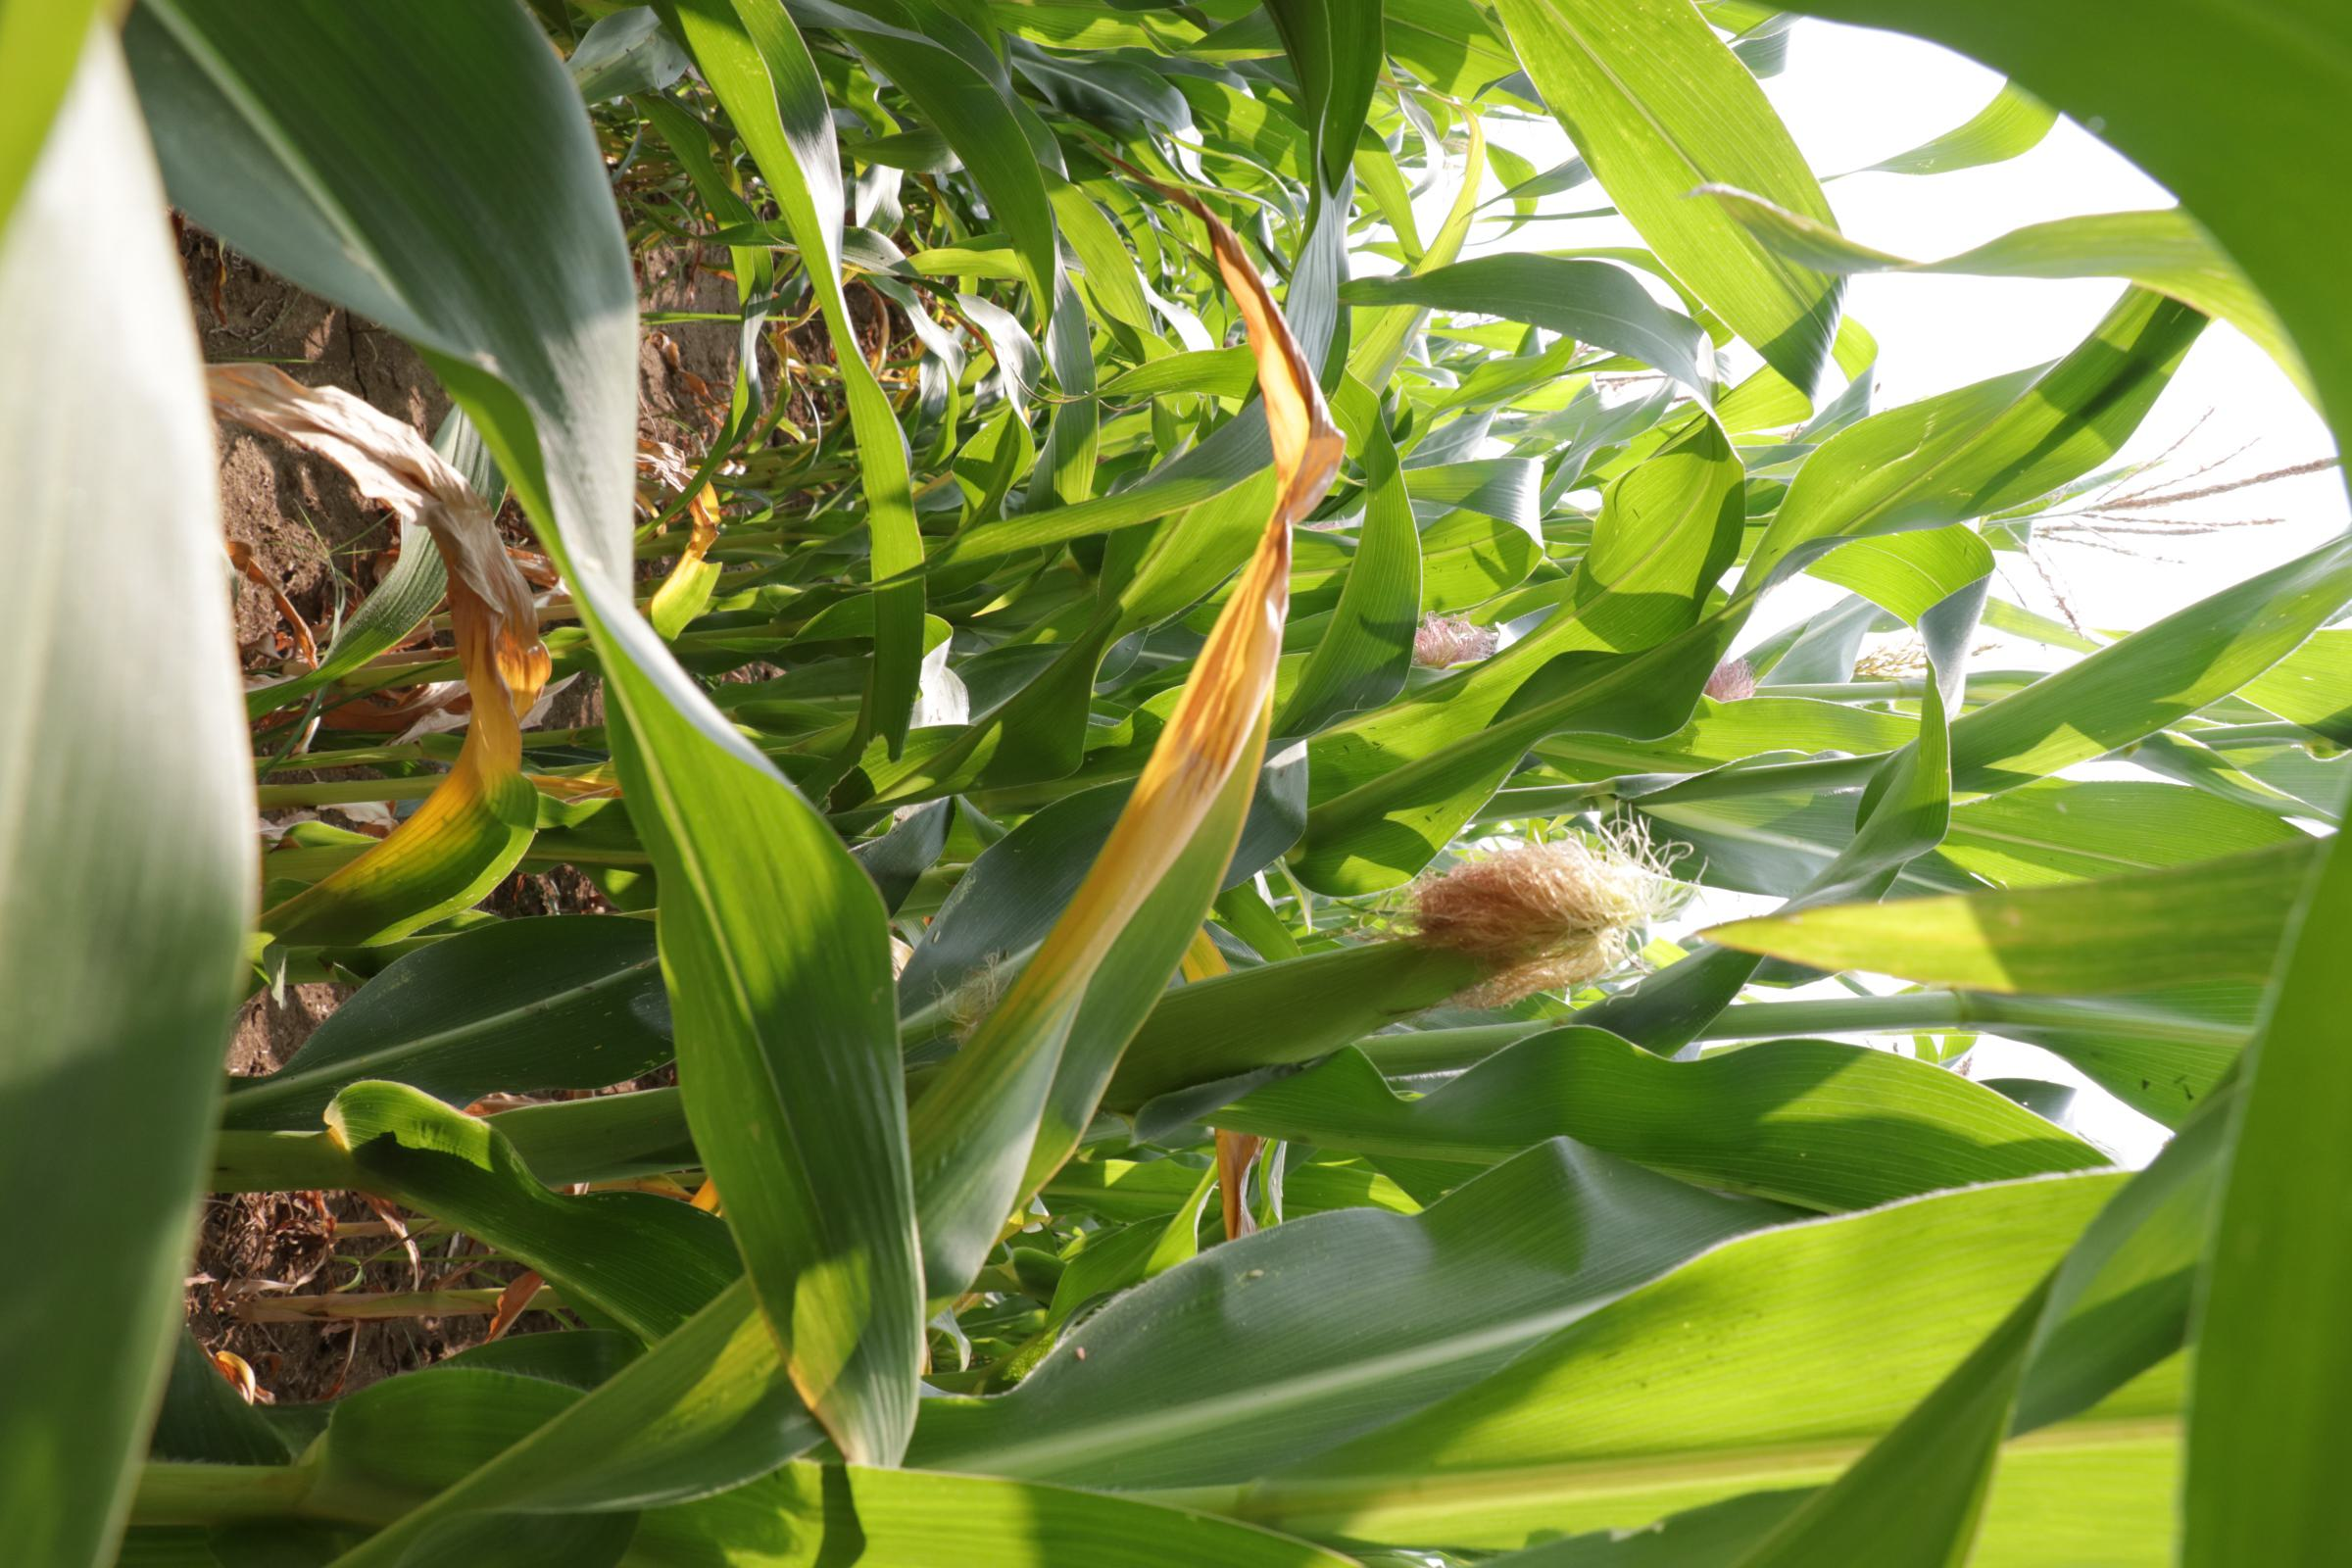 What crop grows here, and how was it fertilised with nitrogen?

maize, no added nitrogen
